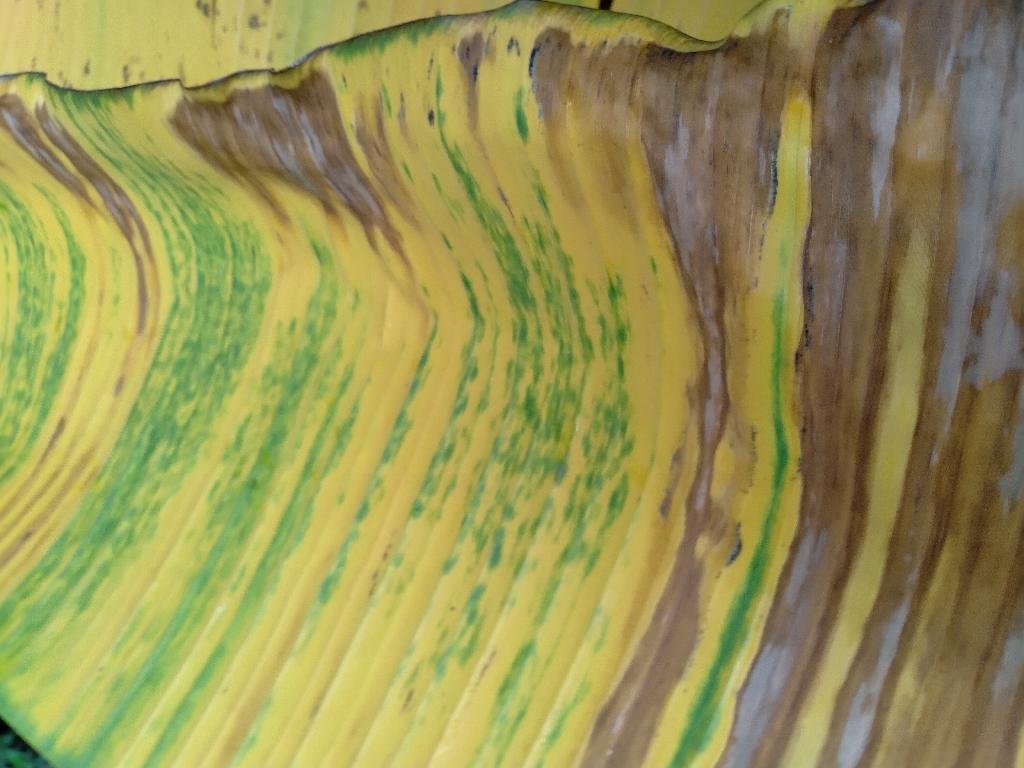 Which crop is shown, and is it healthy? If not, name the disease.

banana, fusarium wilt race 1
